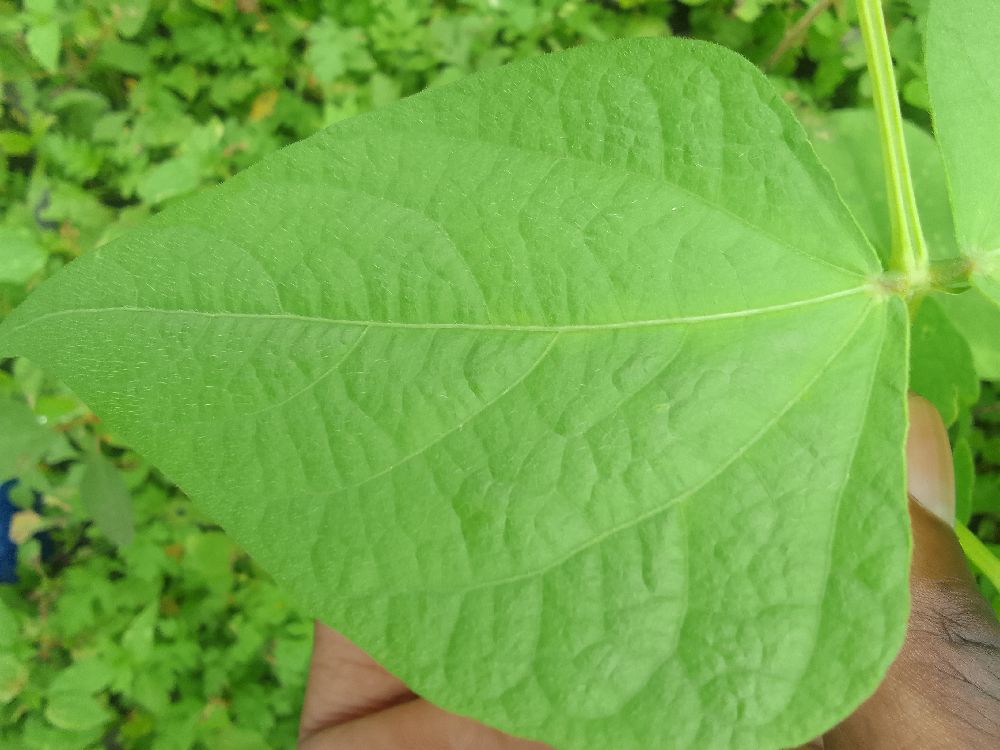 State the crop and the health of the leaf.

common bean, healthy
